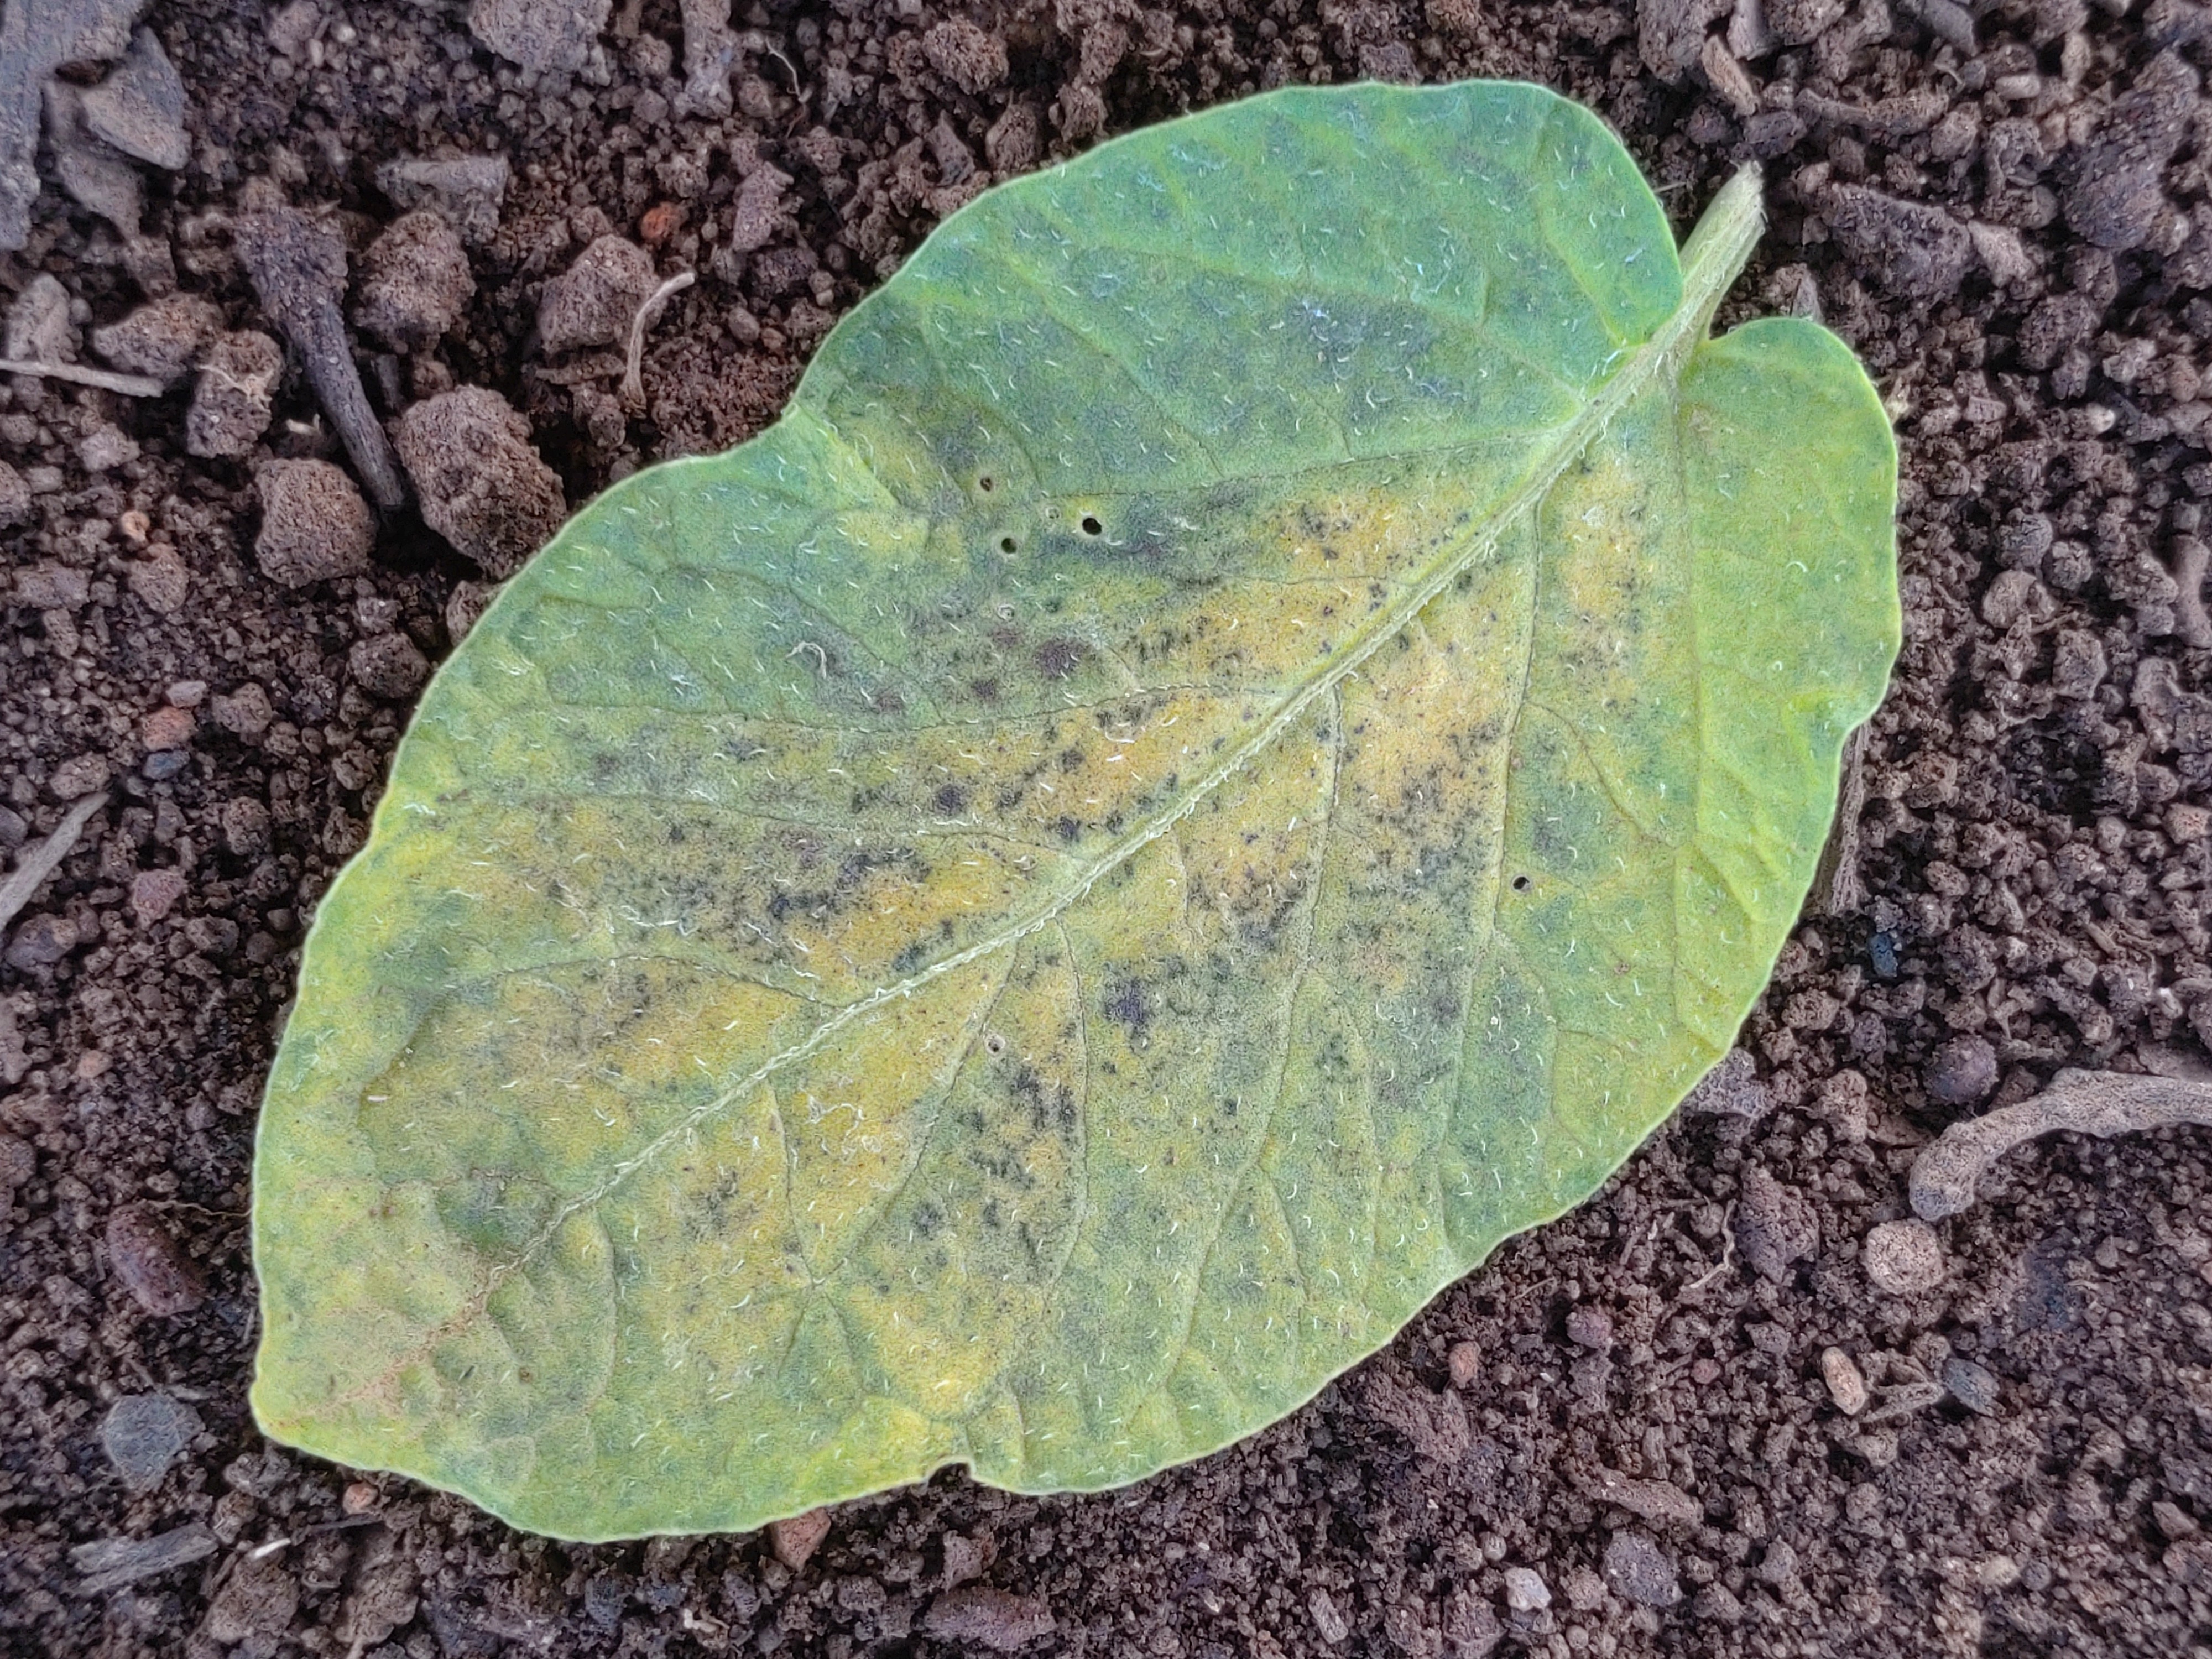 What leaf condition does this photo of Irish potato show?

late blight
